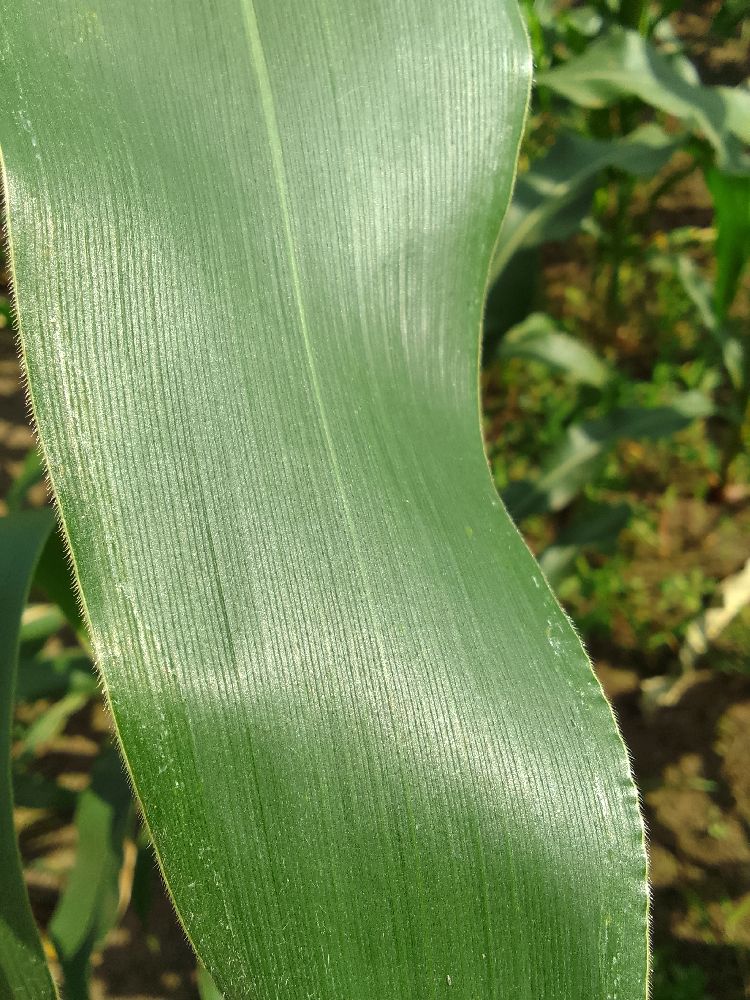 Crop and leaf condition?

maize, healthy
